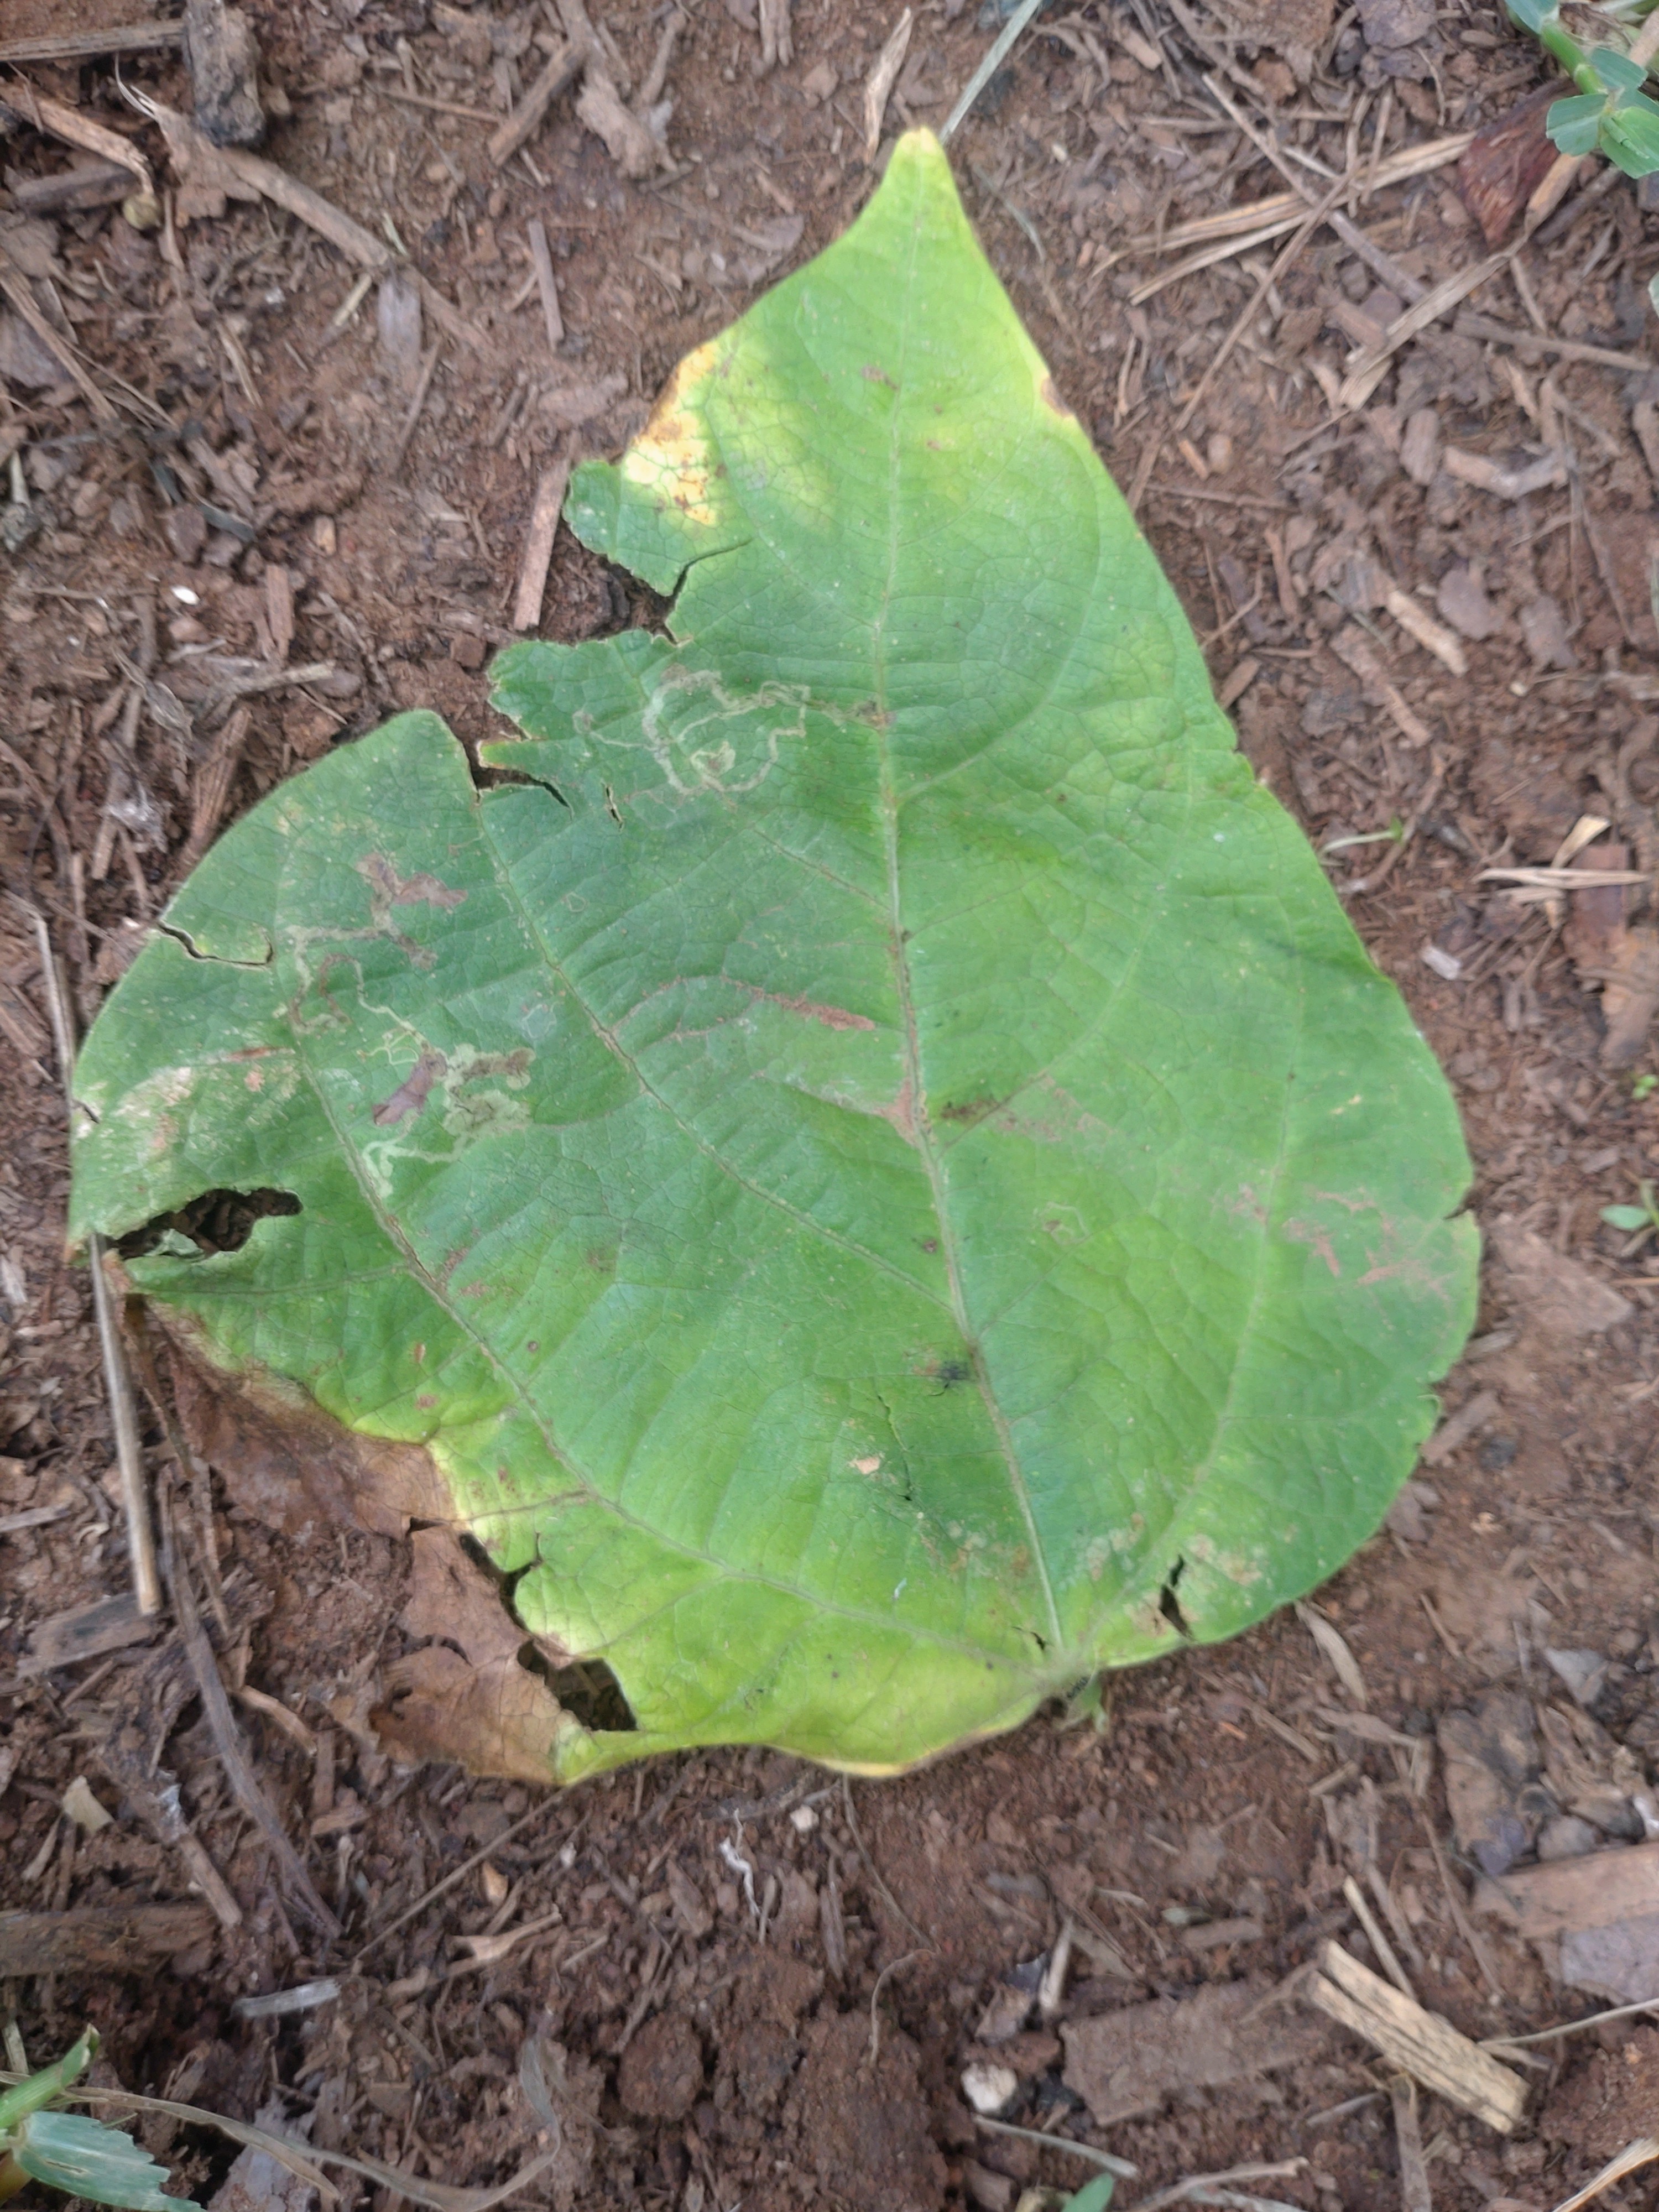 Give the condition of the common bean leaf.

anthracnose
